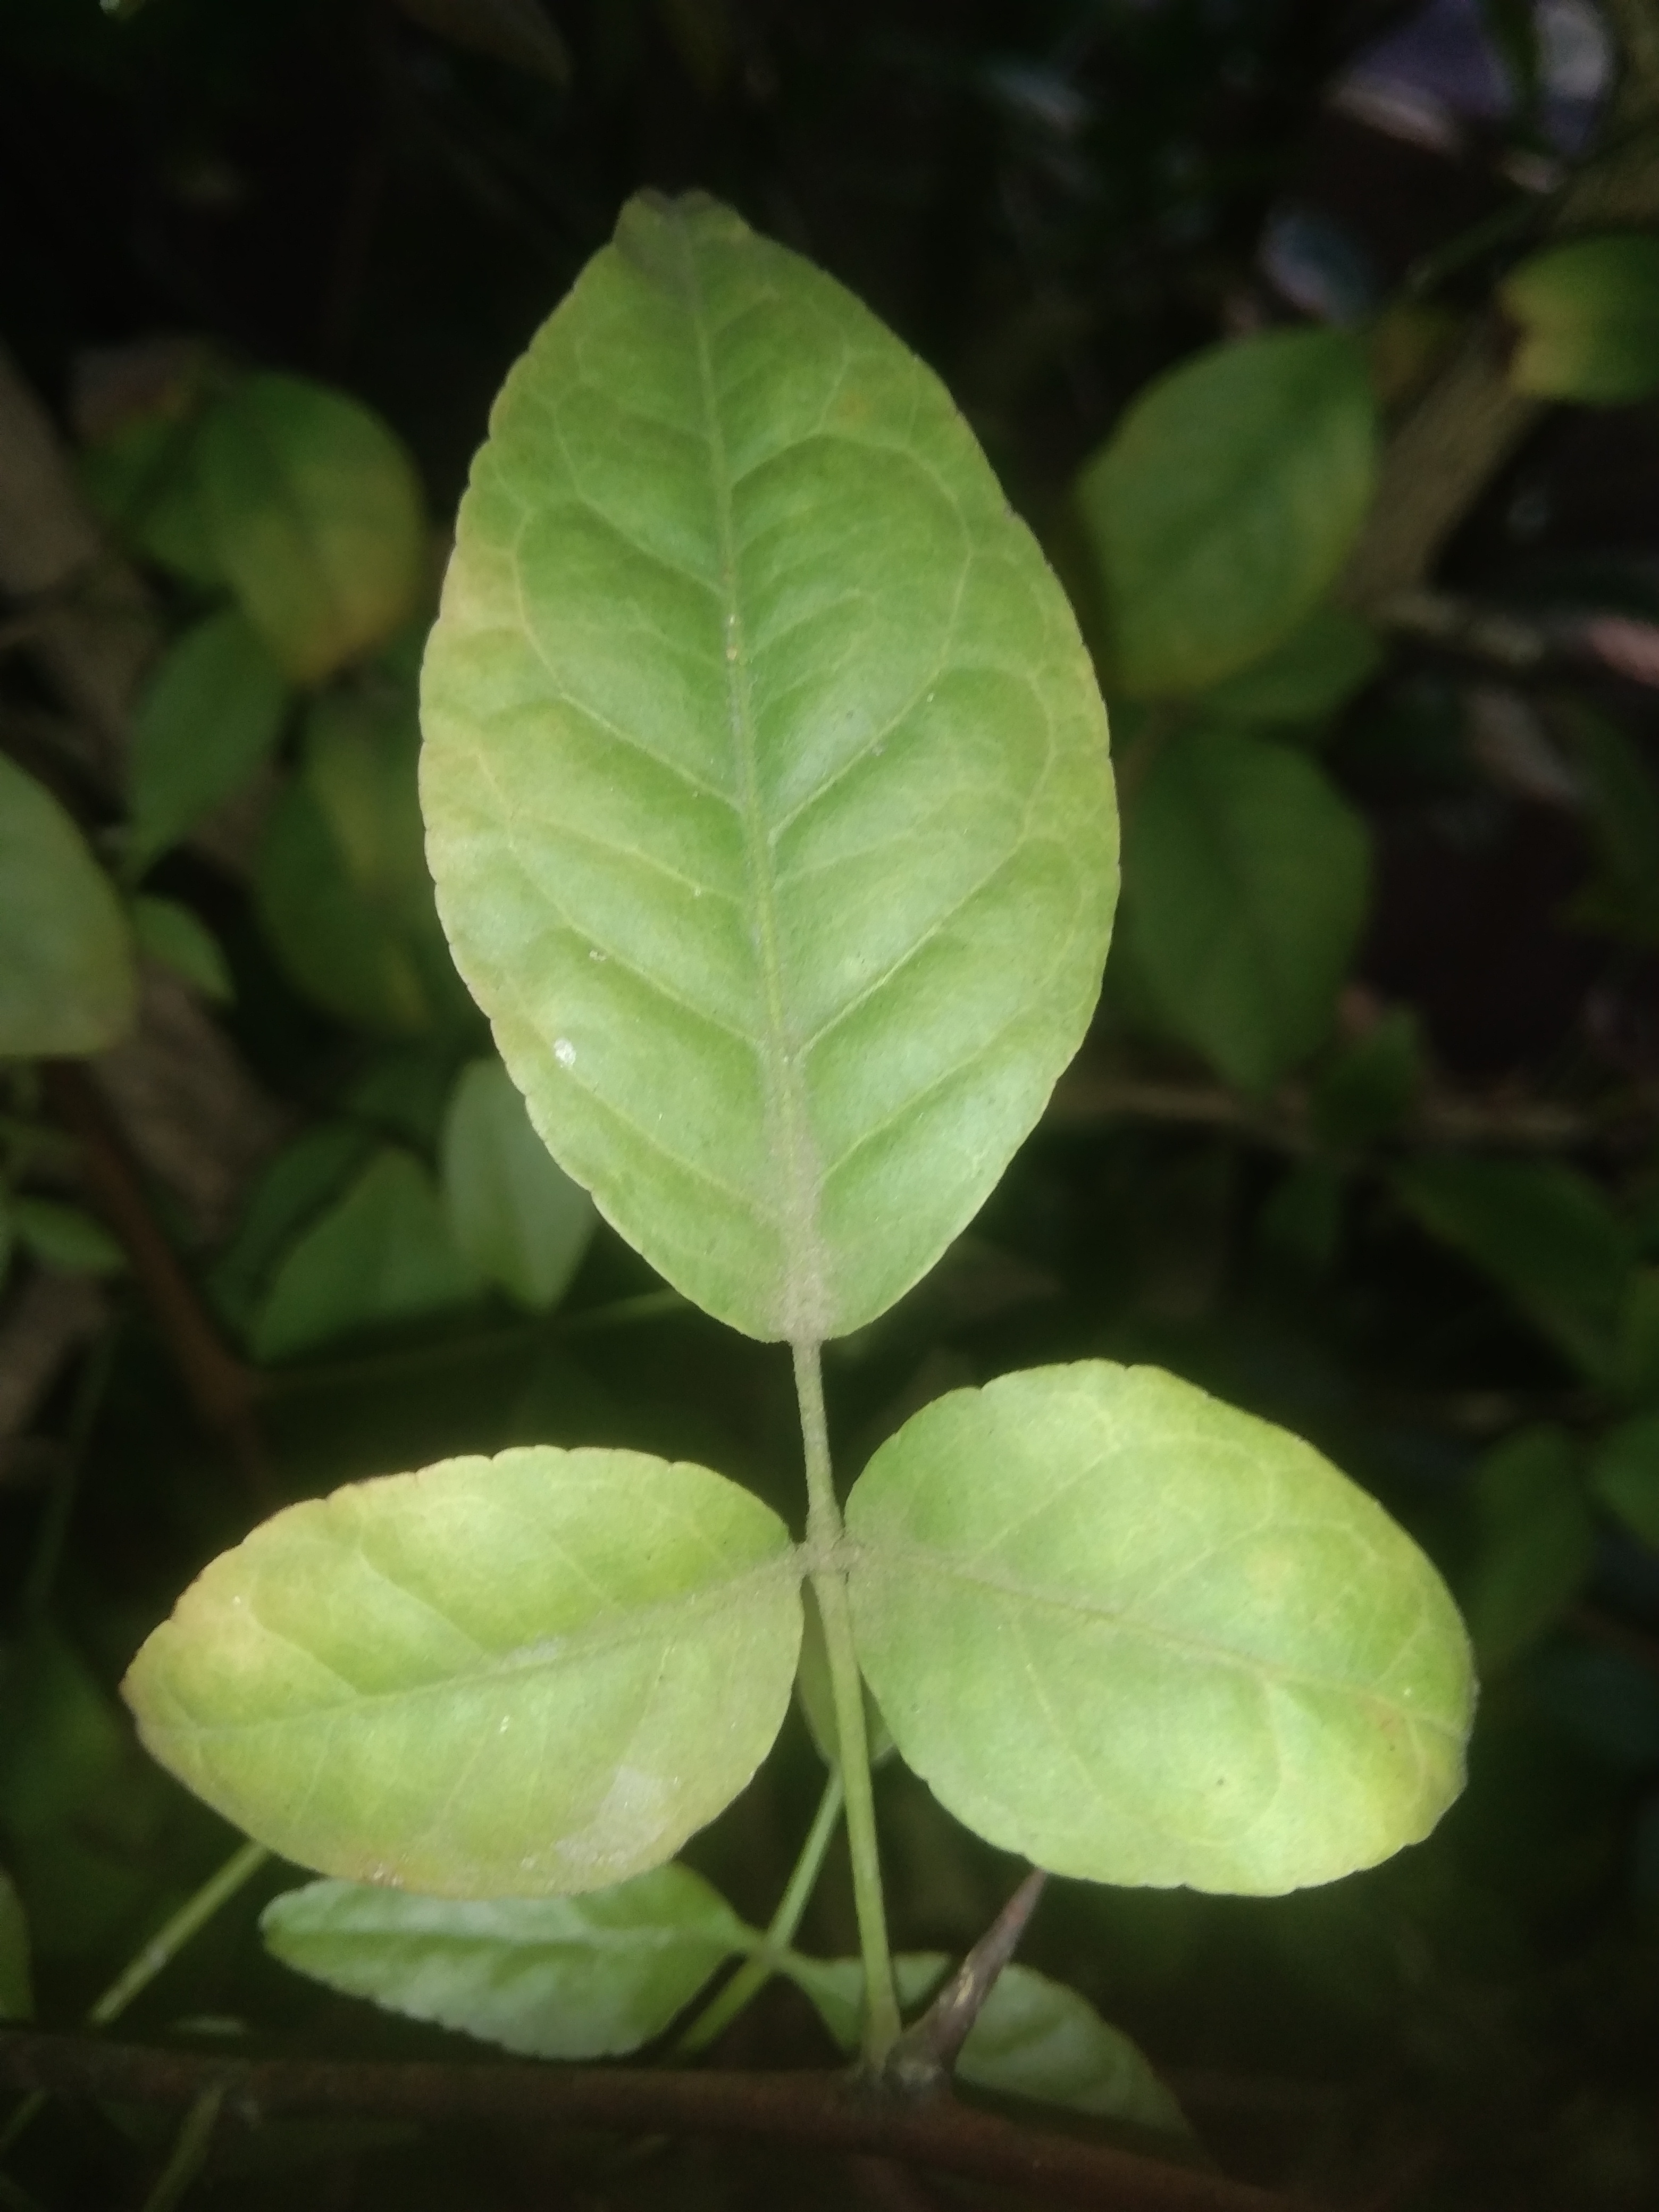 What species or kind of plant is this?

wood apple
